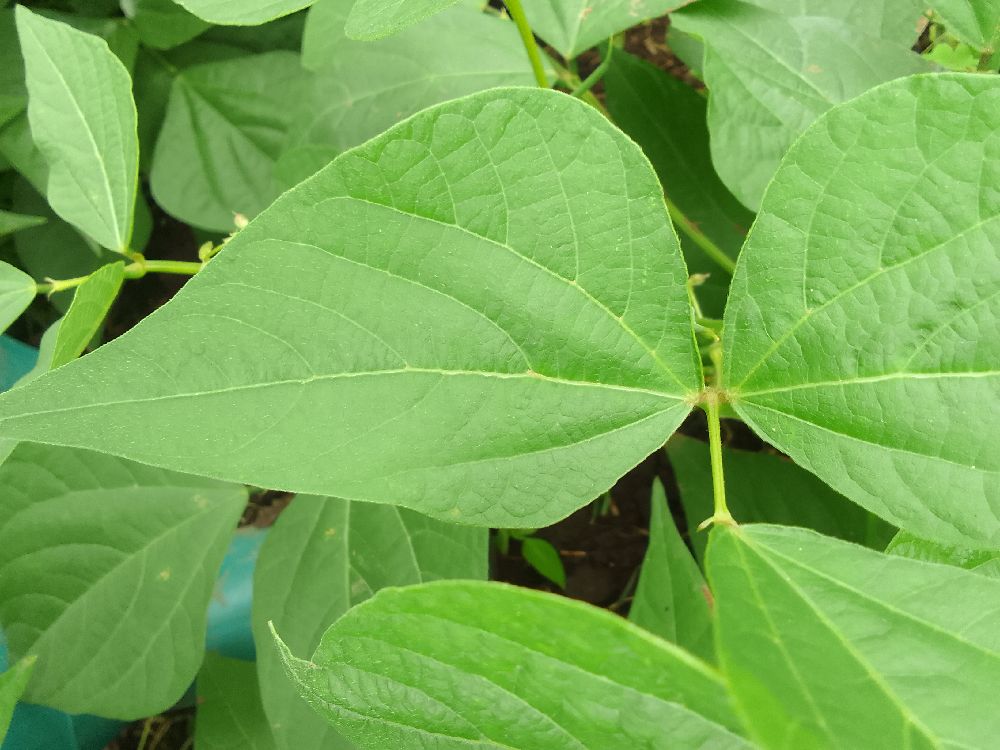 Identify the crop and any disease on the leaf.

common bean, healthy
